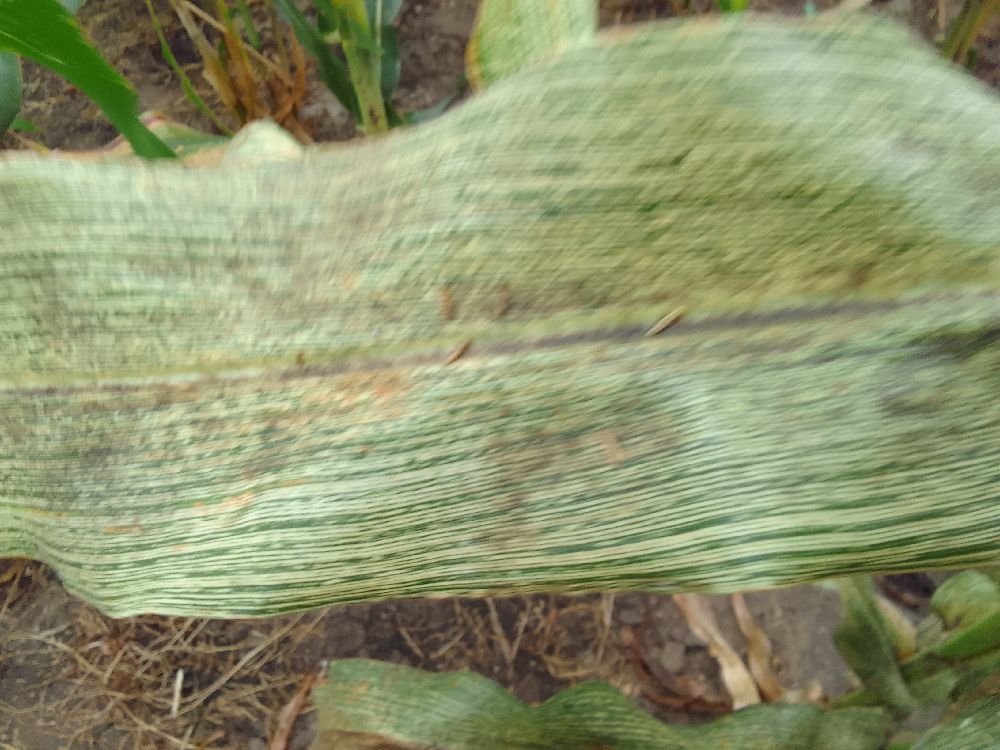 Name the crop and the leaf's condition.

maize, maize streak virus
